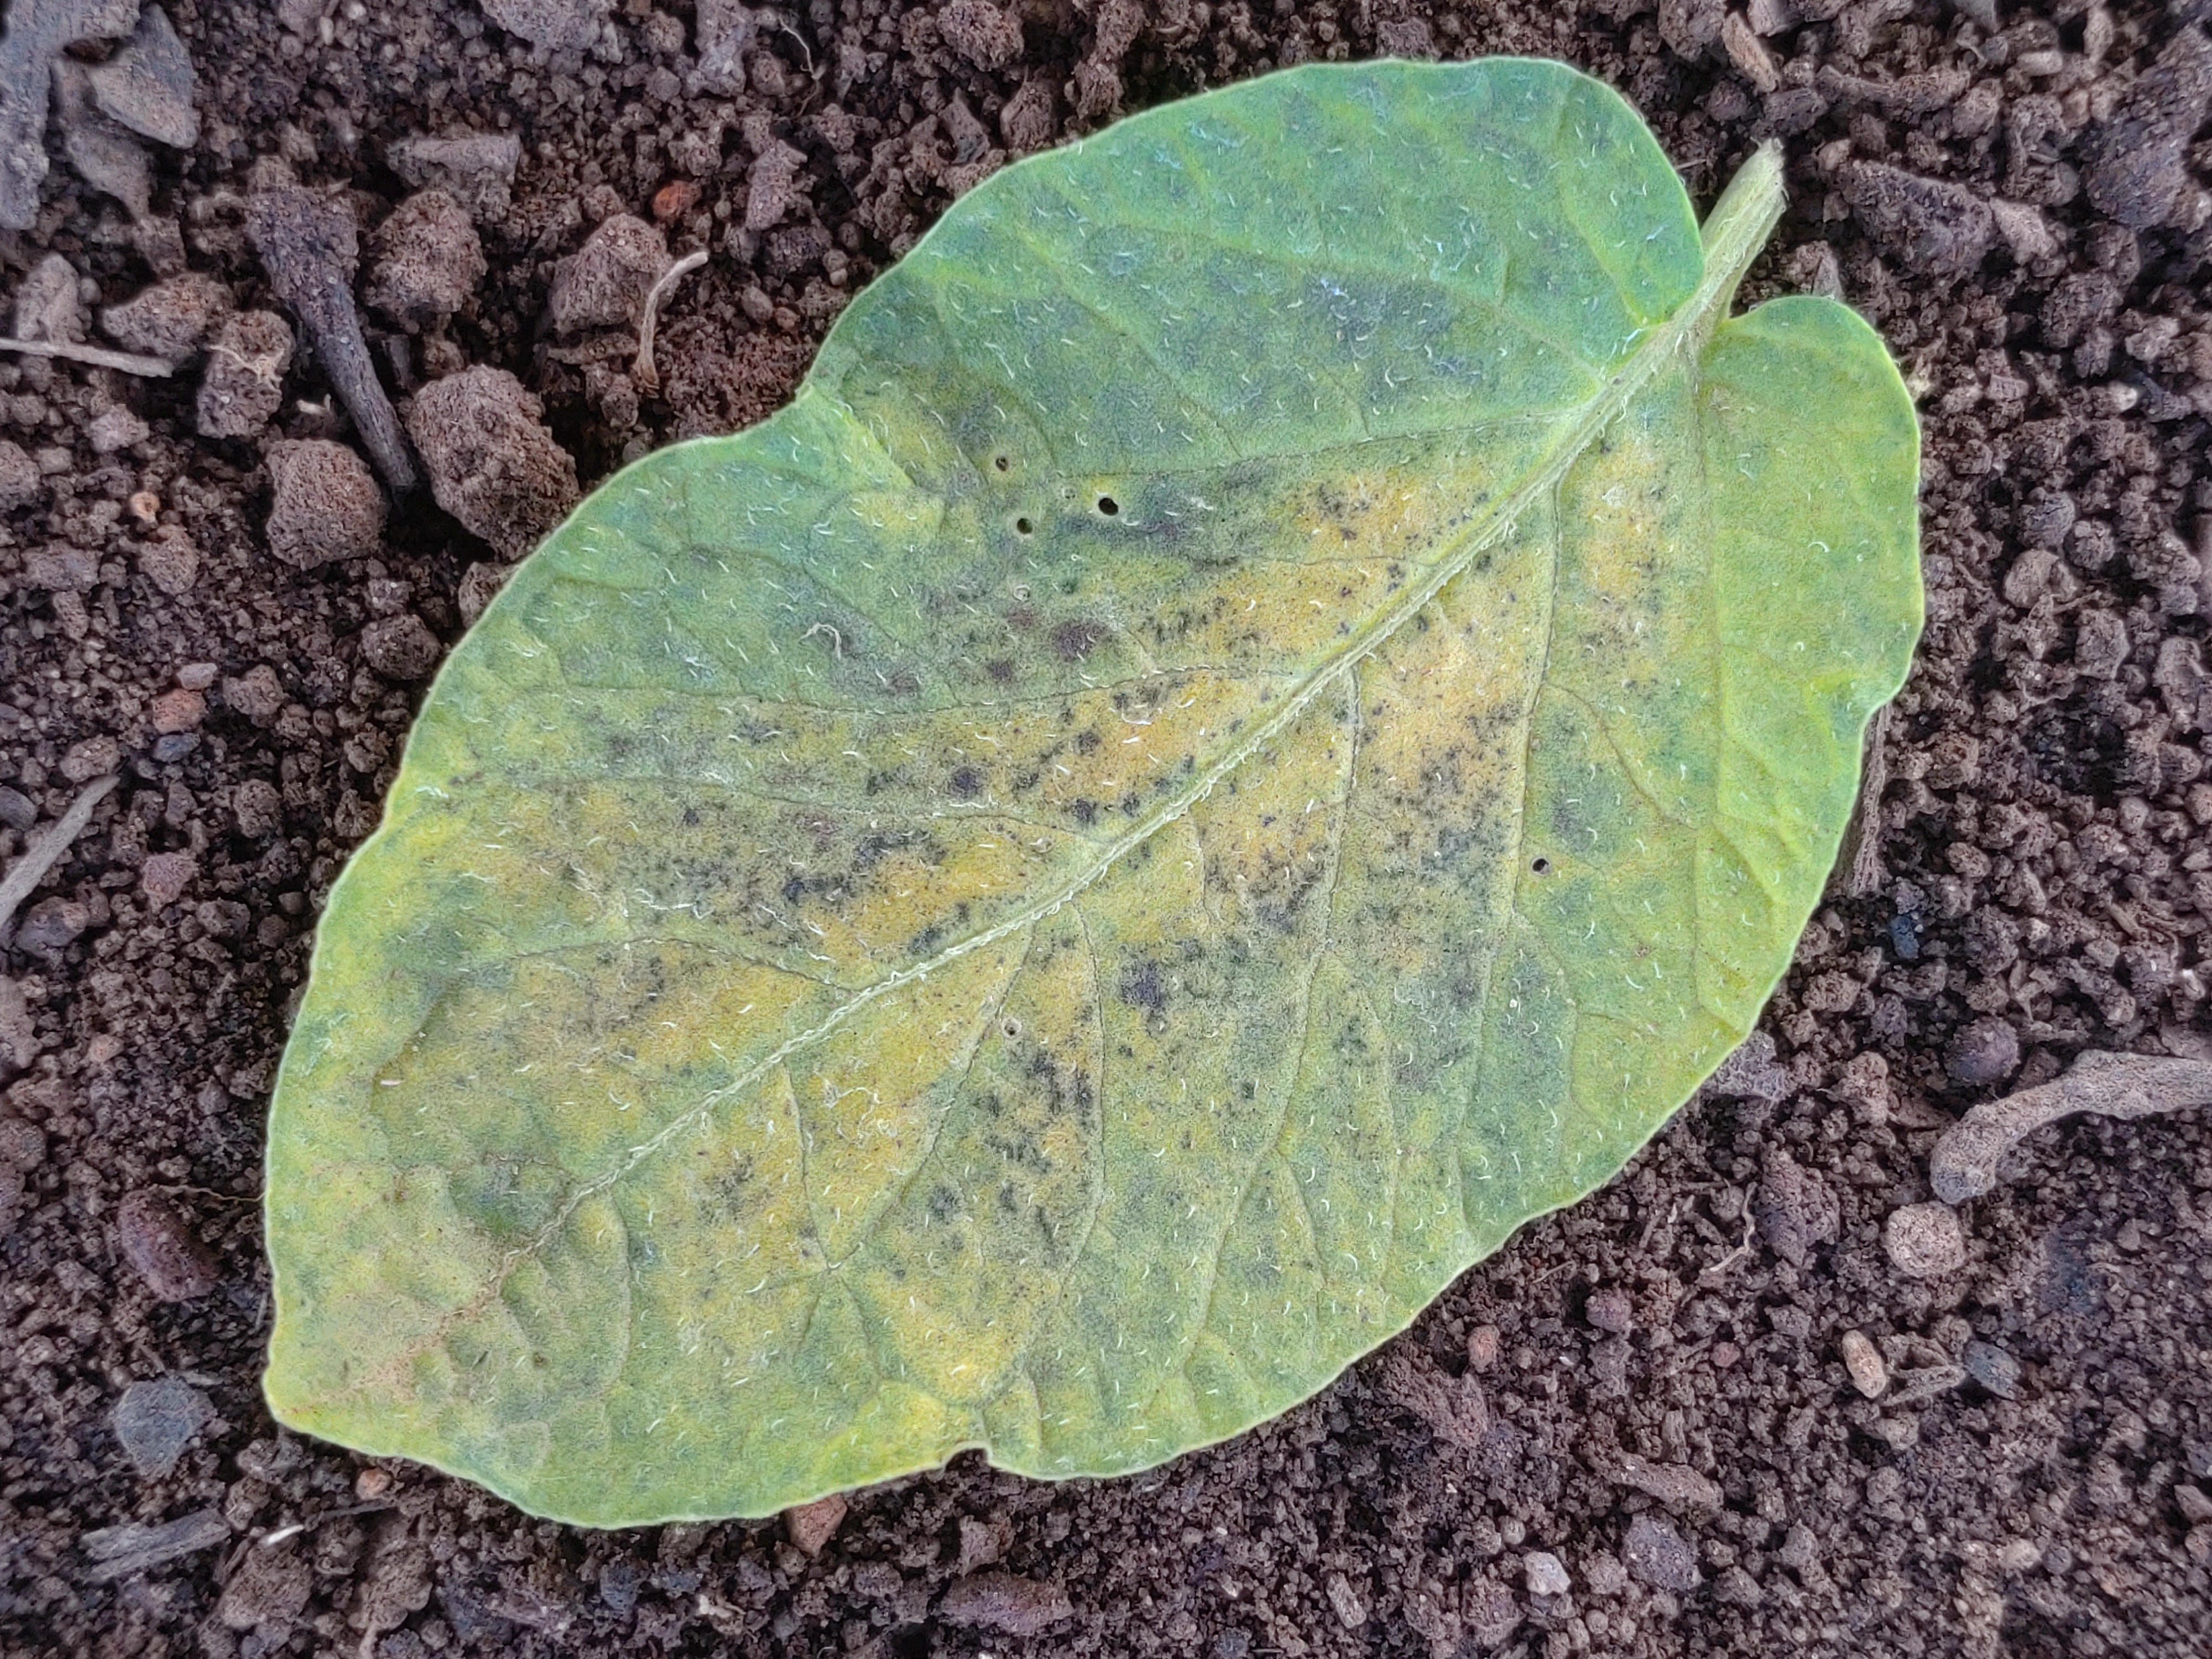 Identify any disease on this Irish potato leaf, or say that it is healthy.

late blight
